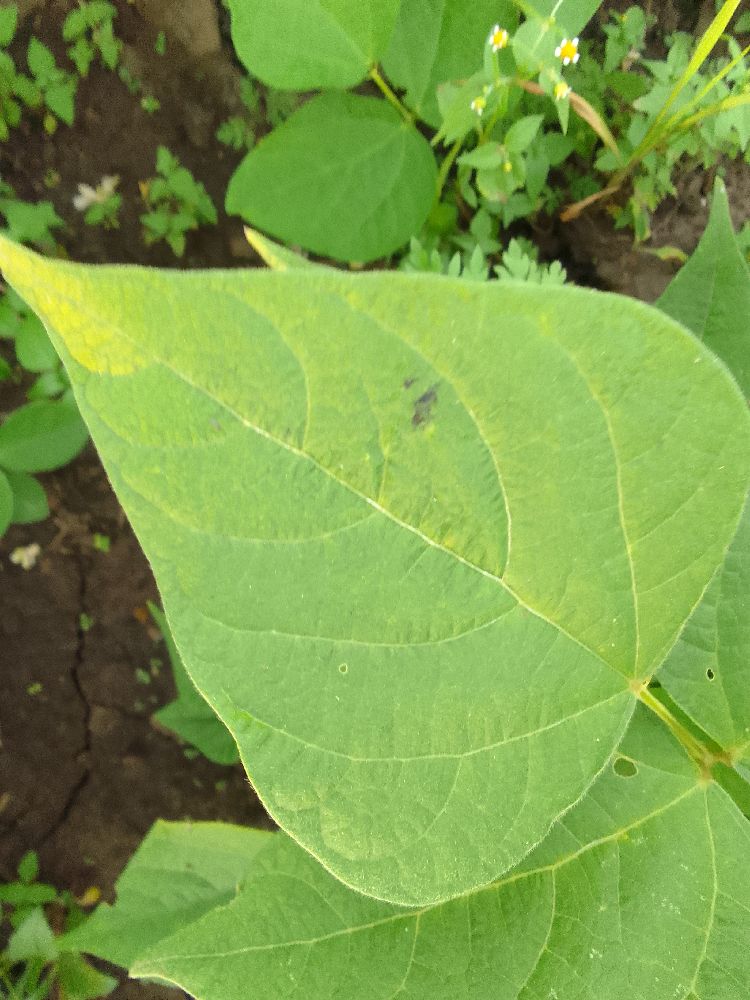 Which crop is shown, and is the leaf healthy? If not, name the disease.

common bean, healthy
